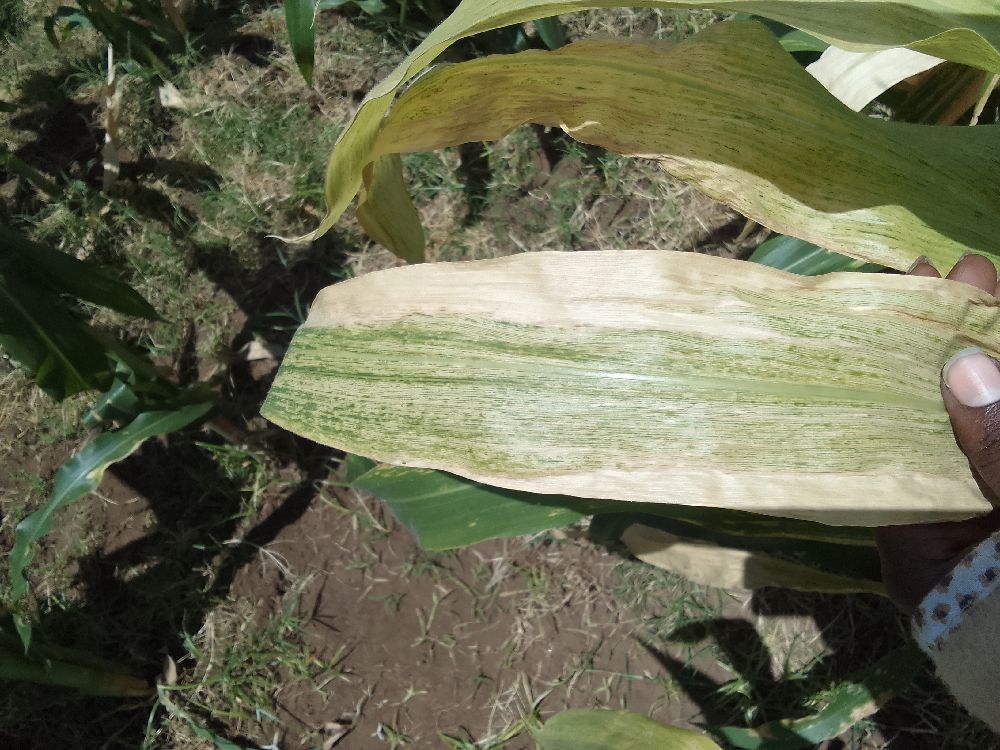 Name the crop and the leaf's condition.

maize, maize lethal necrosis
